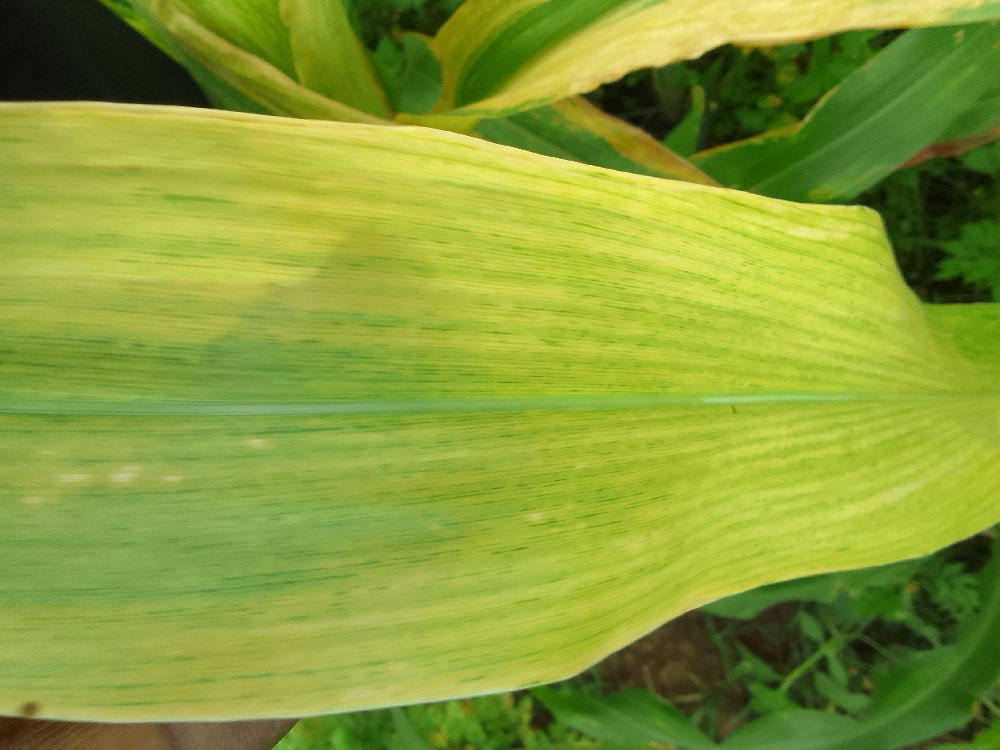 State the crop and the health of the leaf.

maize, maize lethal necrosis
